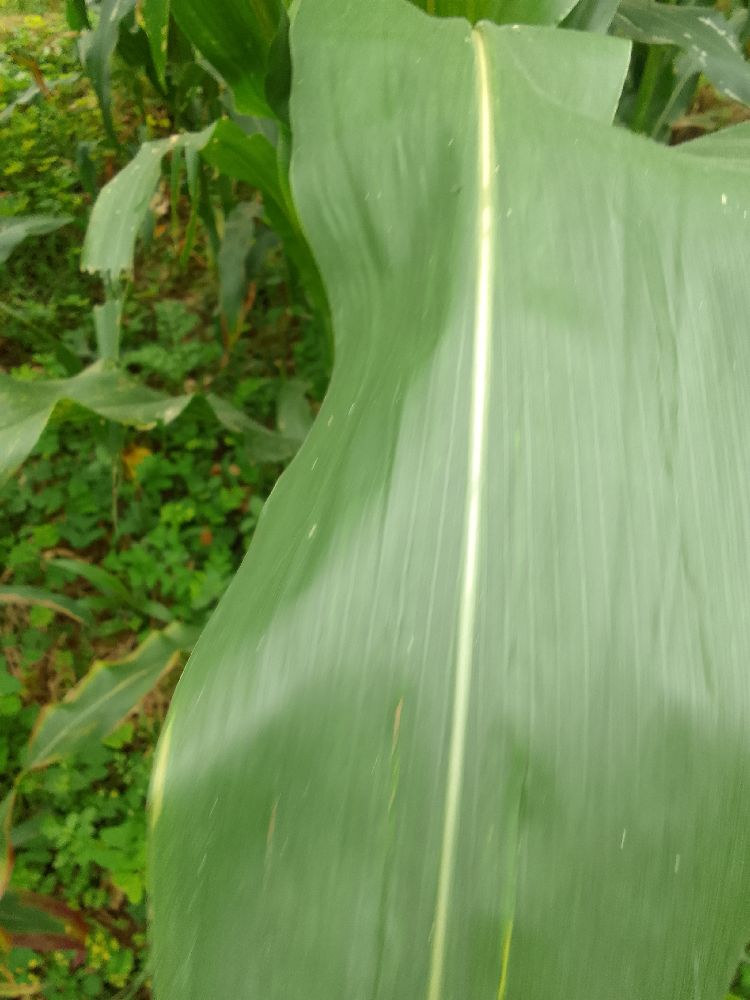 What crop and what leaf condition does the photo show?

maize, healthy
